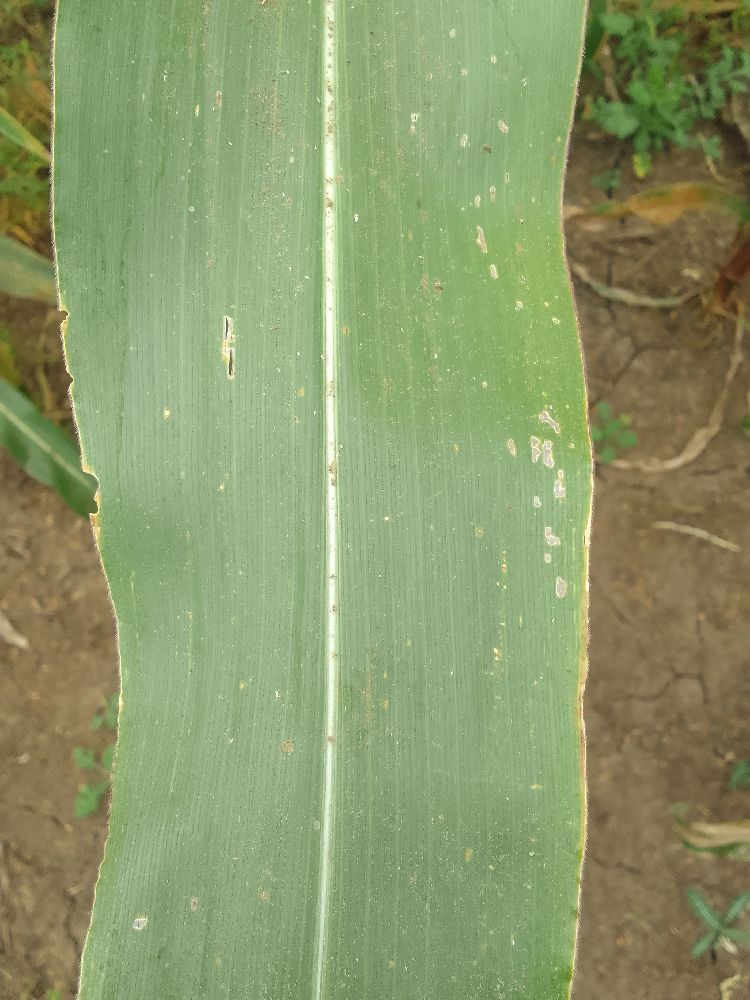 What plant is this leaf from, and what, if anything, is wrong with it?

maize, healthy
